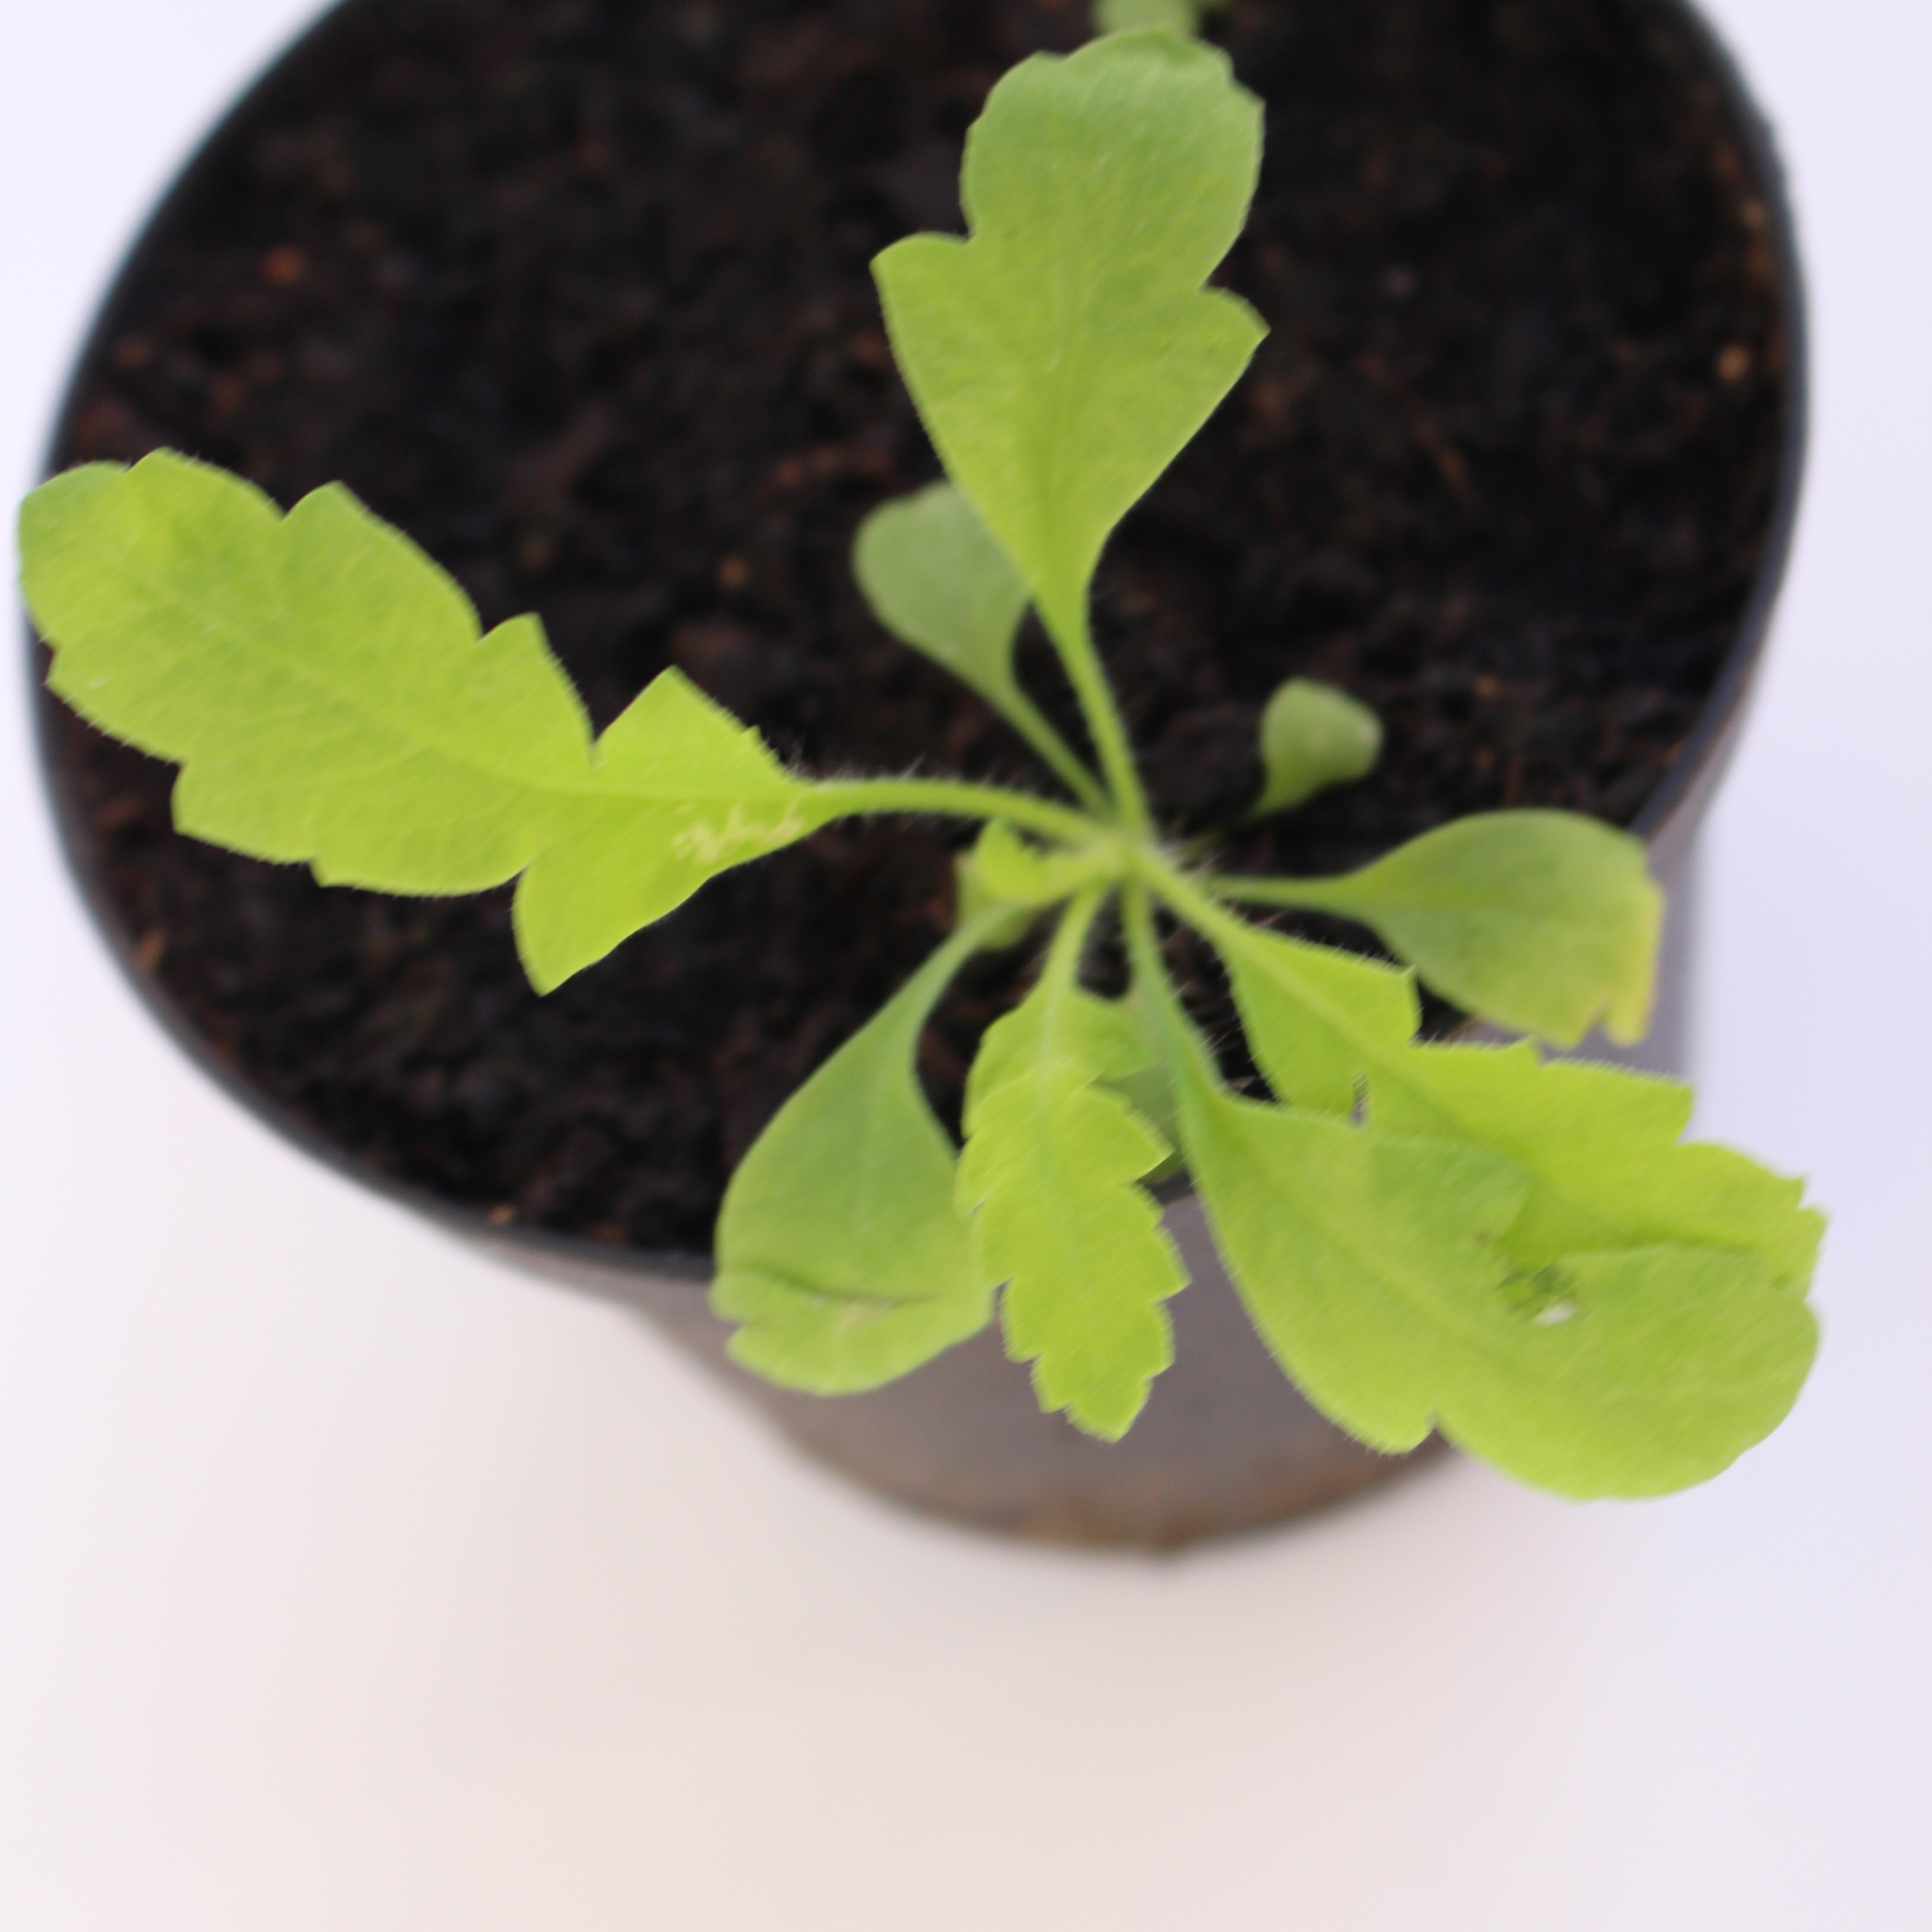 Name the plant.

Papaver rhoeas
